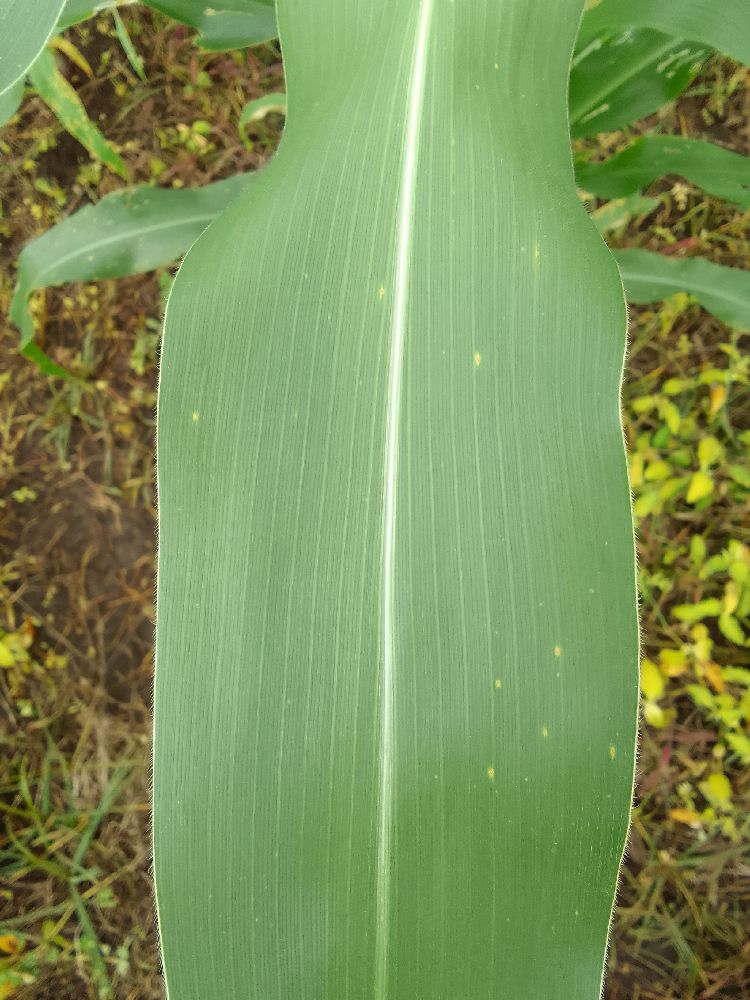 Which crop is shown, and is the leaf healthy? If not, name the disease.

maize, healthy
